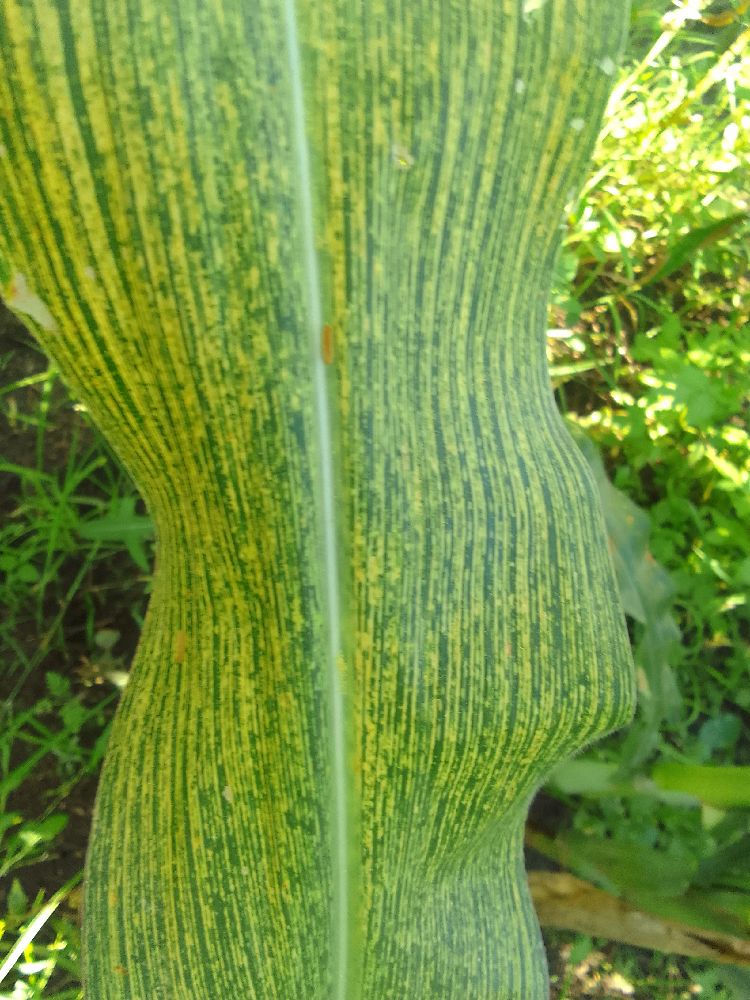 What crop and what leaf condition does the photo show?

maize, maize streak virus
